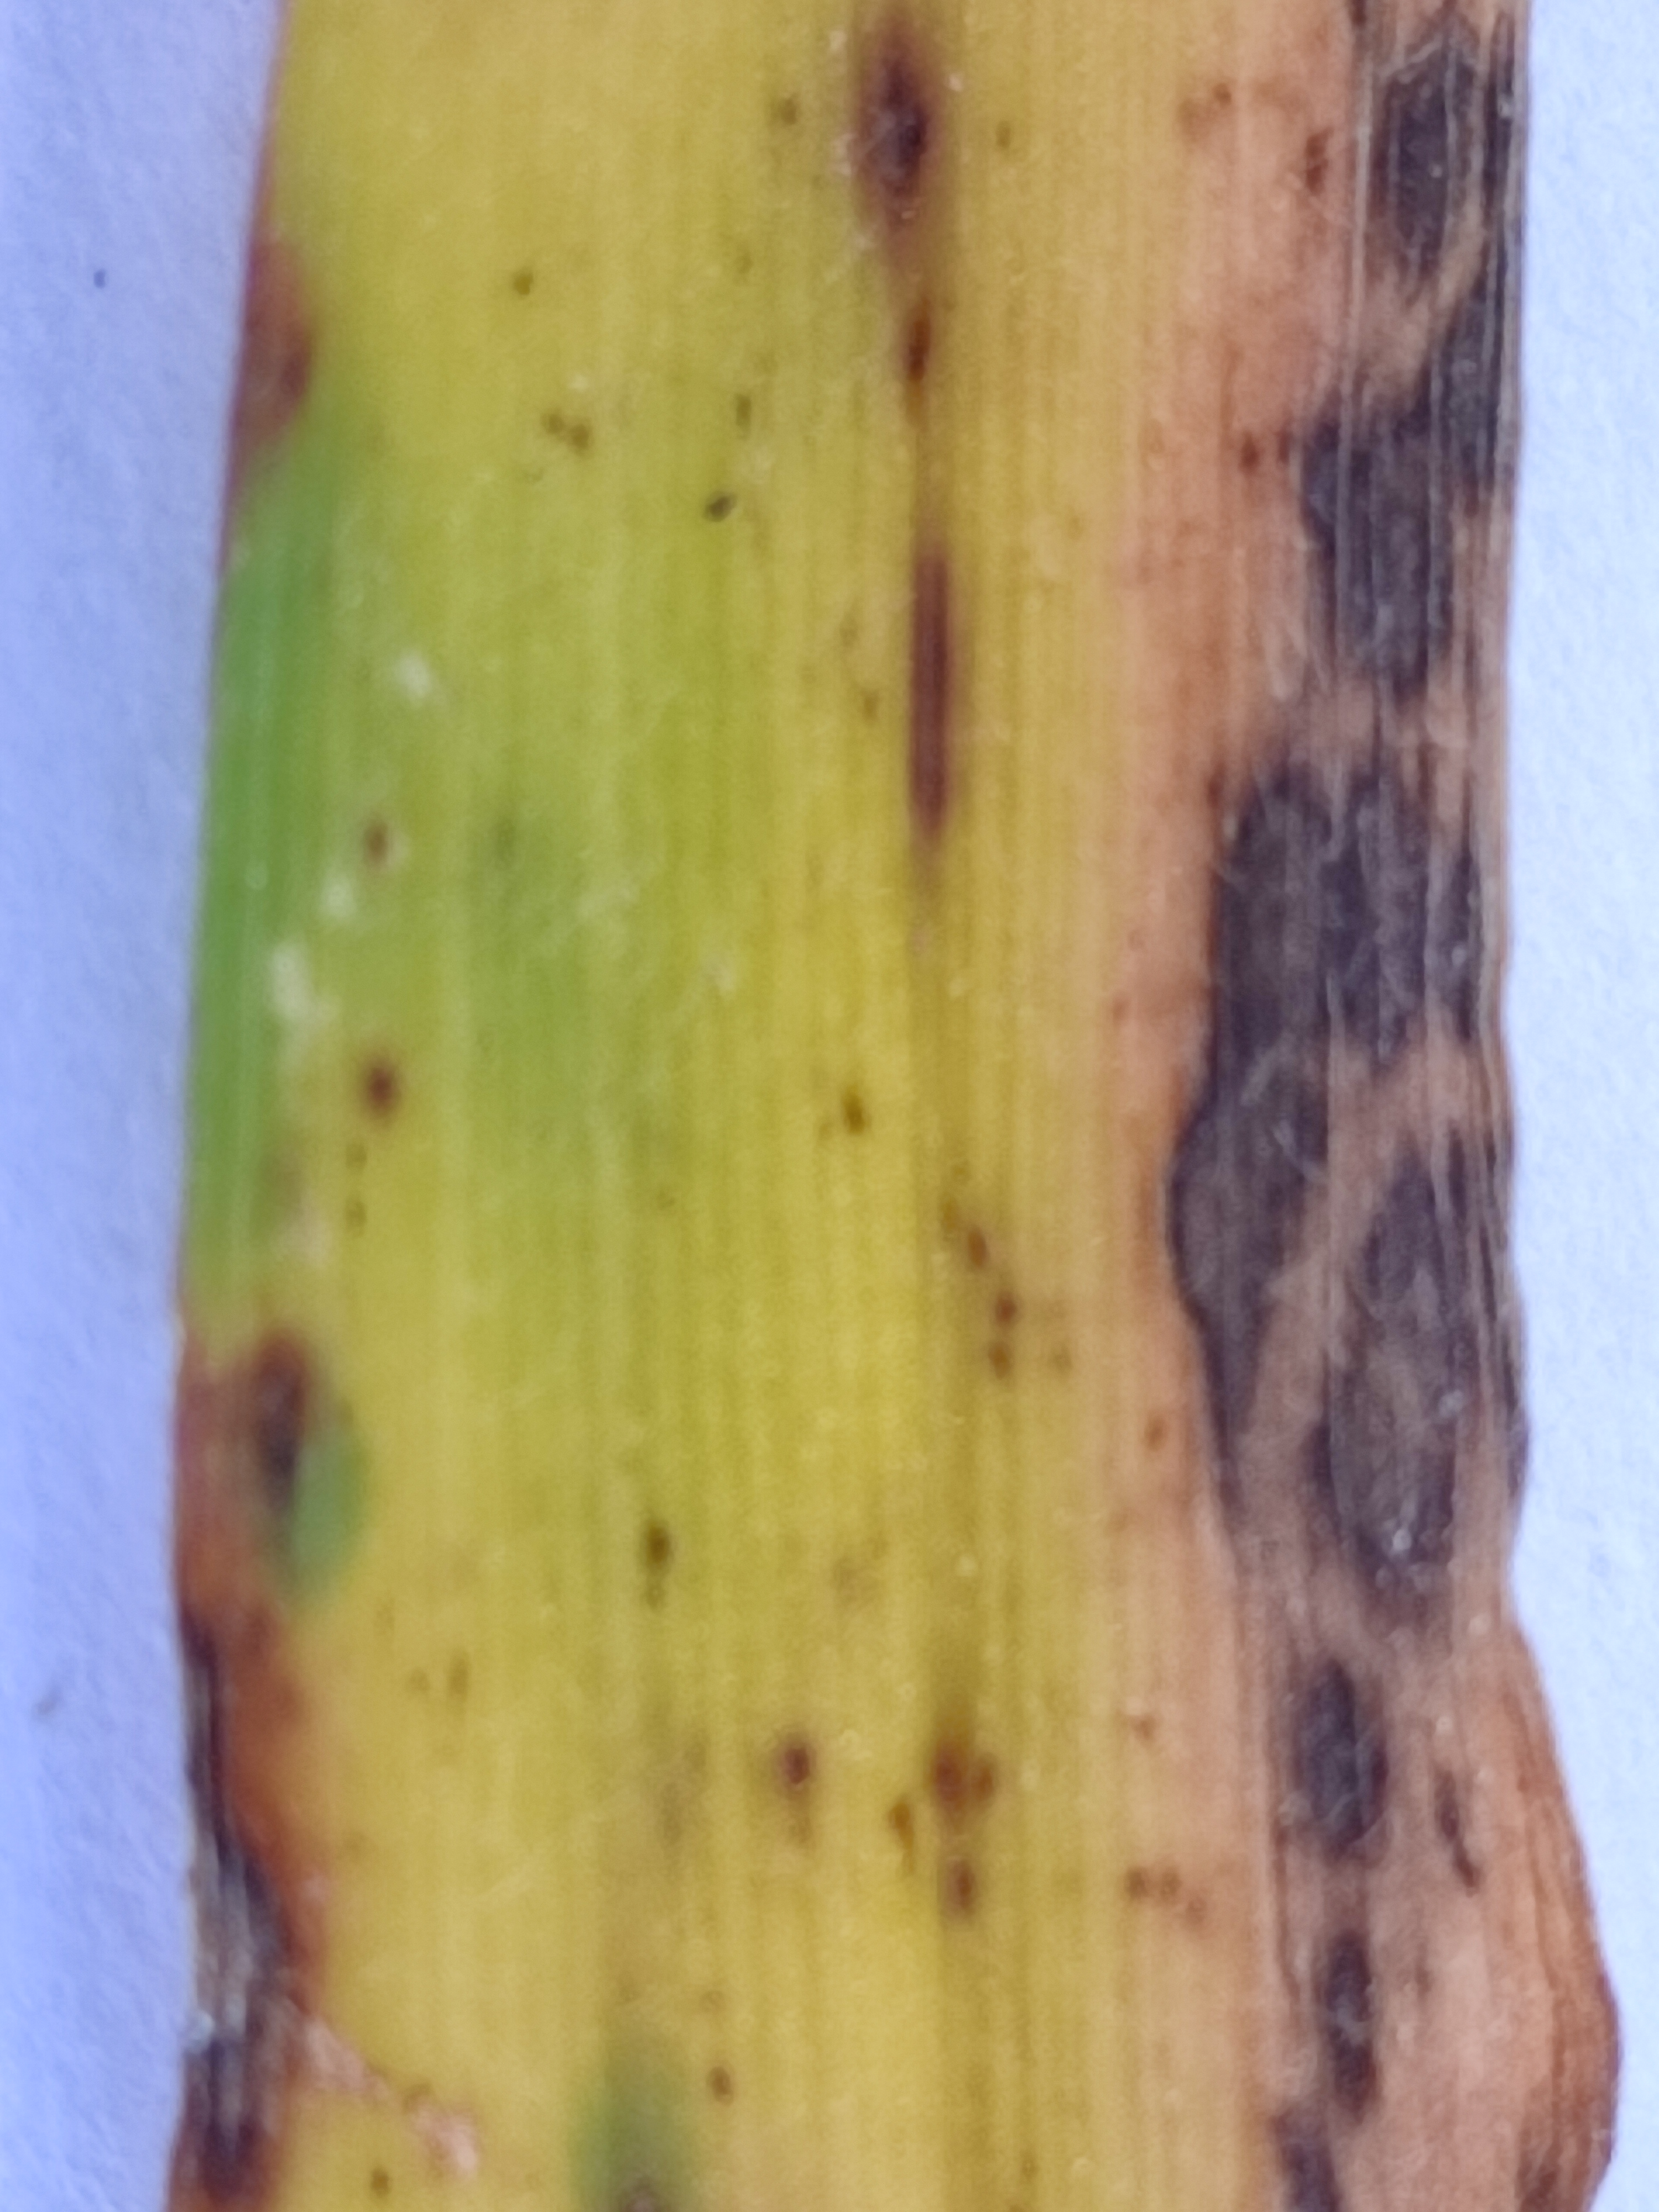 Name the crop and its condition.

pearl millet, pyricularia sp.
